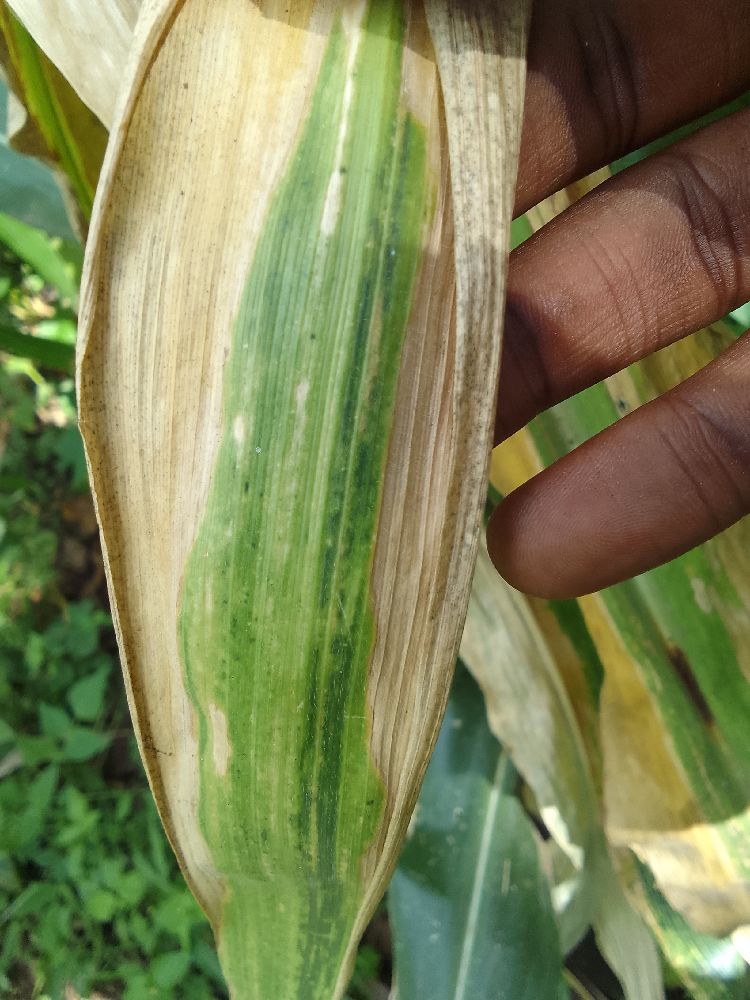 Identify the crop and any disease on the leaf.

maize, maize lethal necrosis
